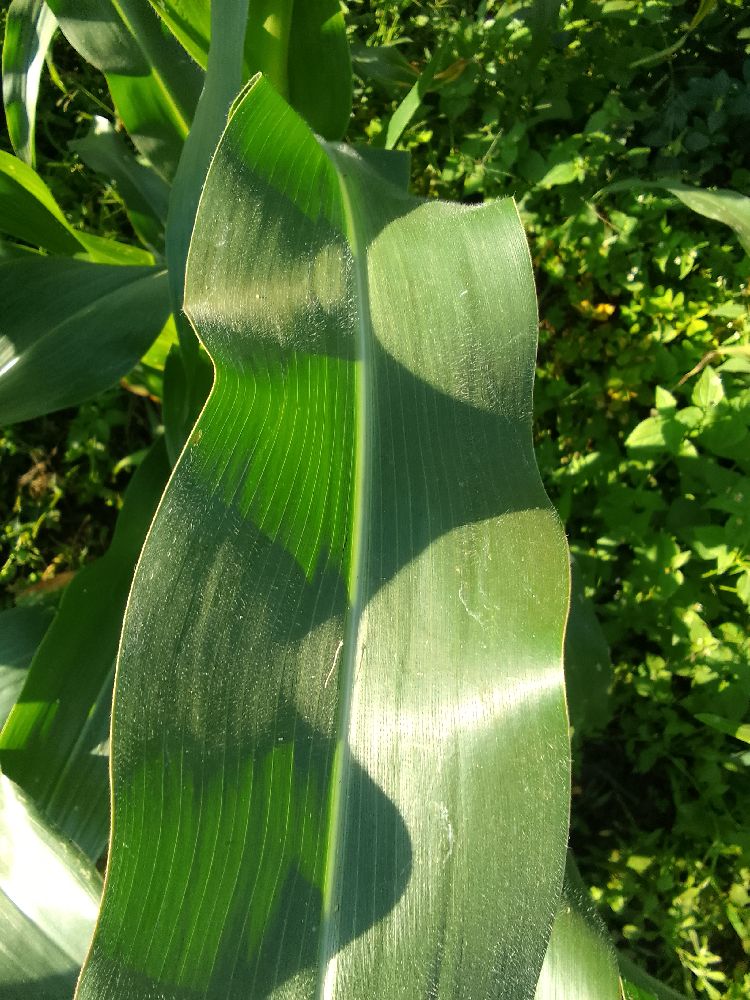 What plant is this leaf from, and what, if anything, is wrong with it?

maize, healthy
